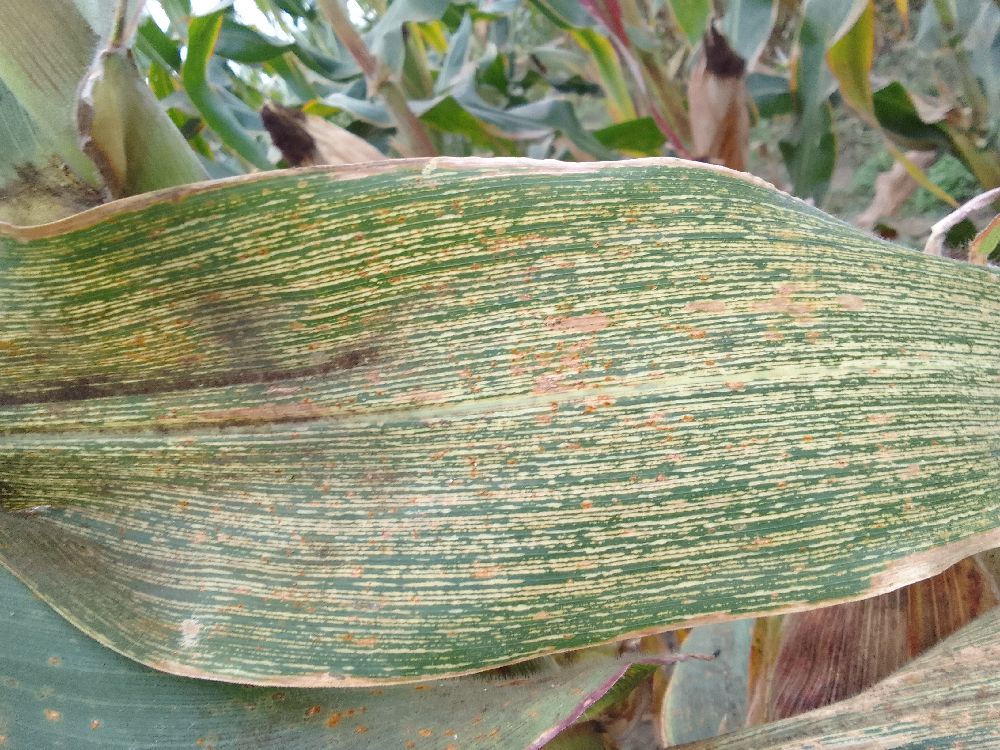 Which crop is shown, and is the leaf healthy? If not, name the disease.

maize, maize streak virus
